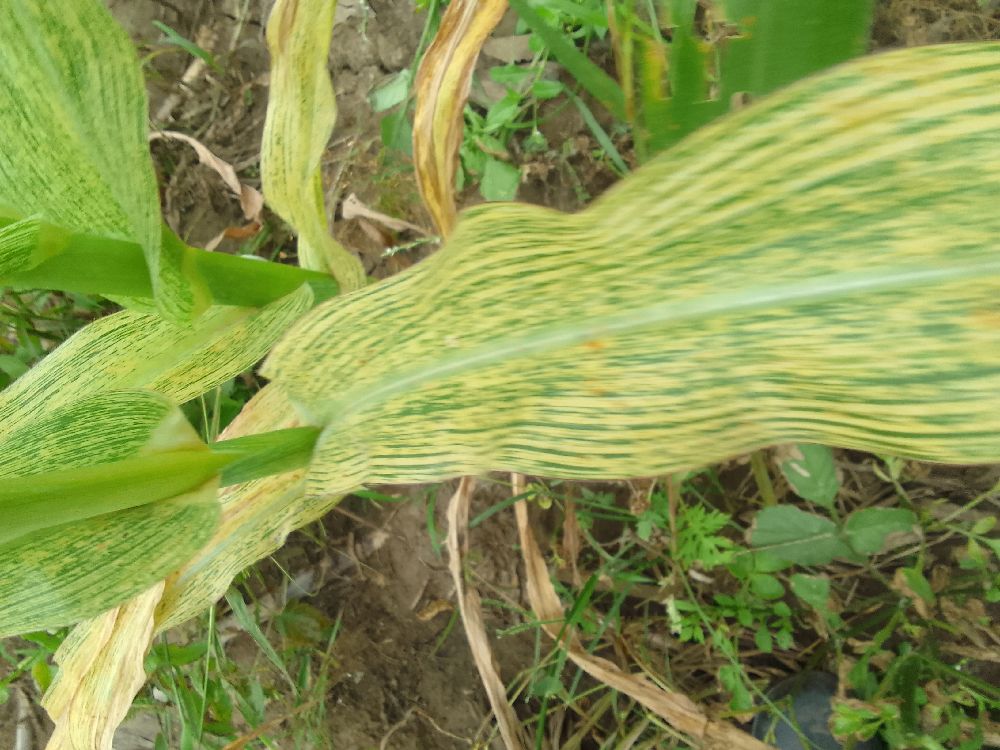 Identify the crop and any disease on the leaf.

maize, maize streak virus
